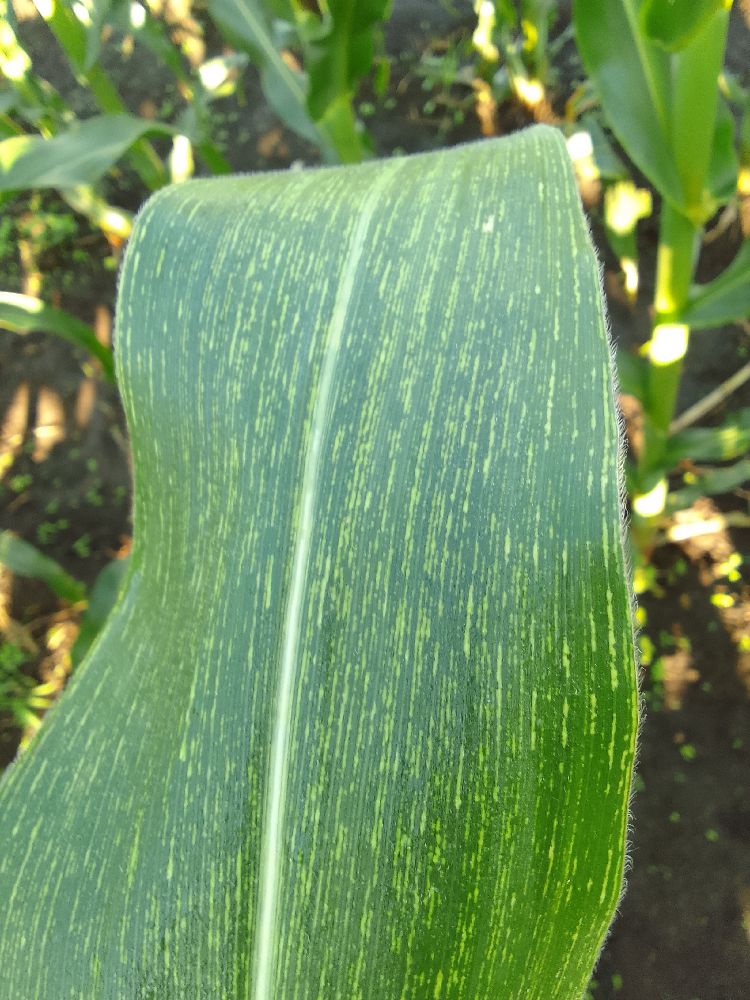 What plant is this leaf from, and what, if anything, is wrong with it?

maize, maize streak virus
